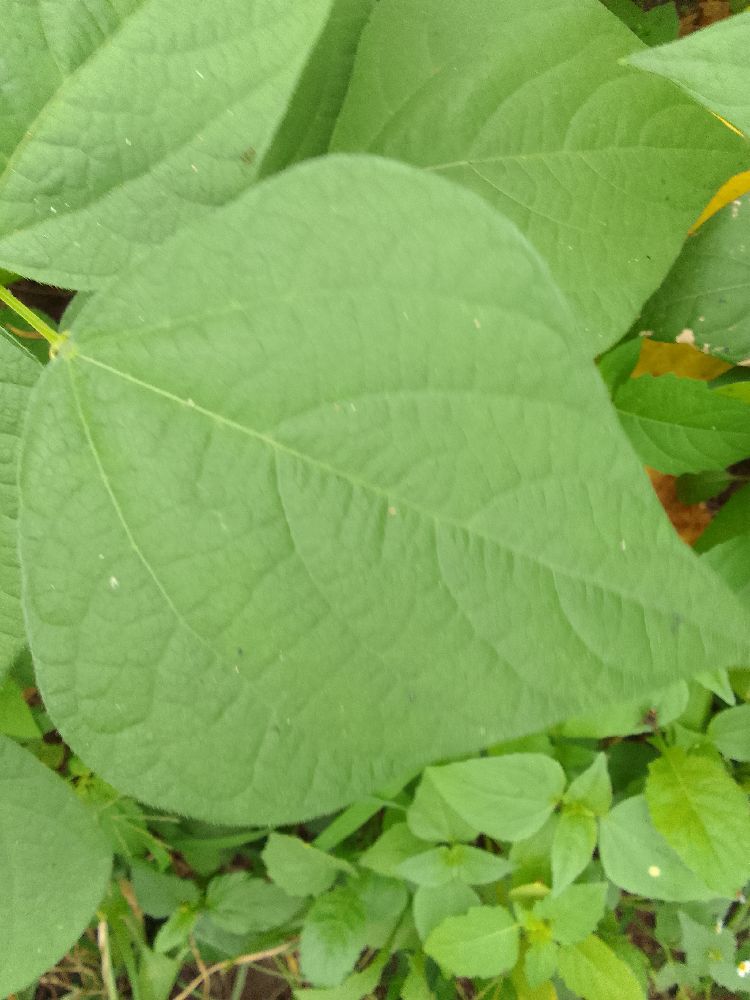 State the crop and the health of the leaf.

common bean, healthy
